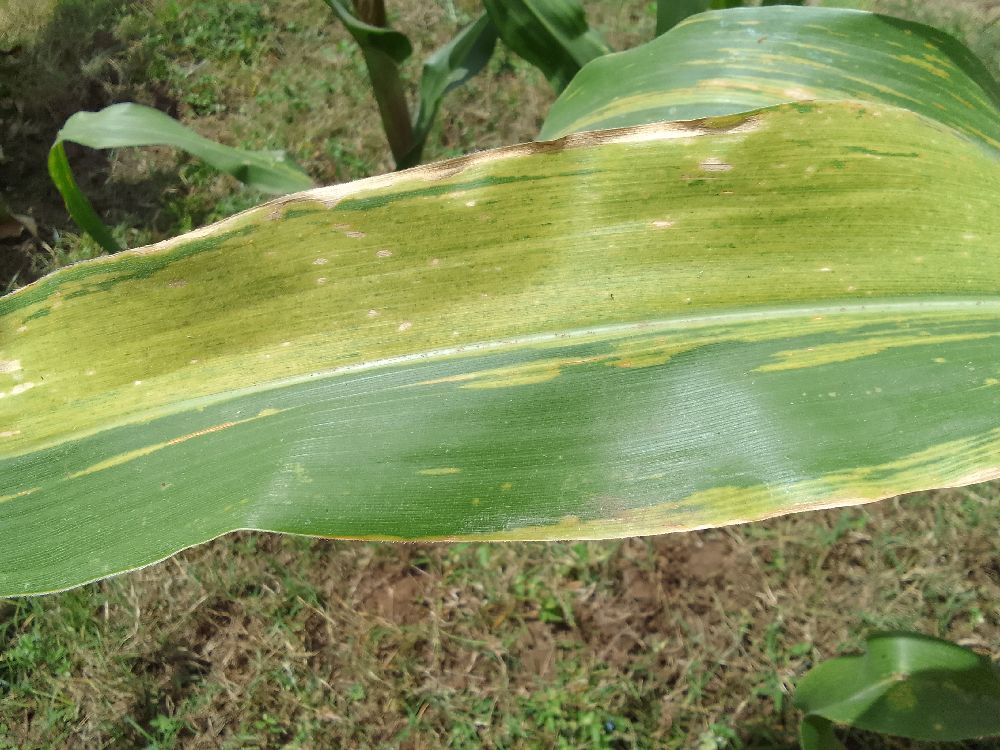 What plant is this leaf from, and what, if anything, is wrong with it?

maize, maize lethal necrosis
